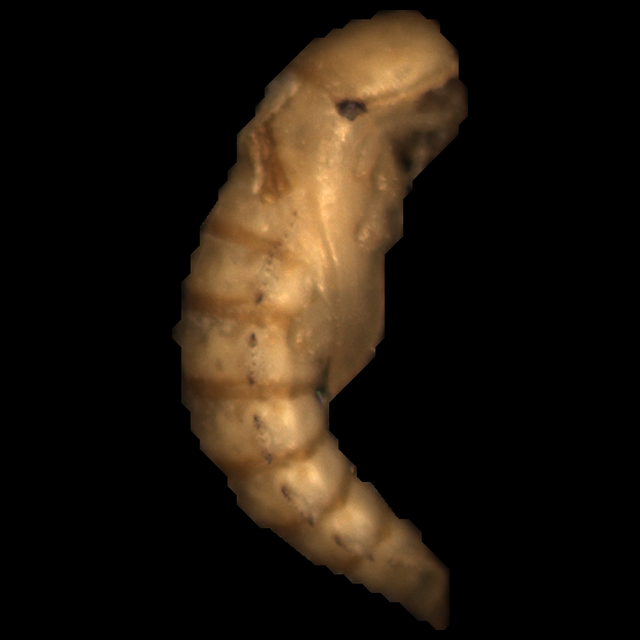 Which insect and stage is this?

mealworm pupa
